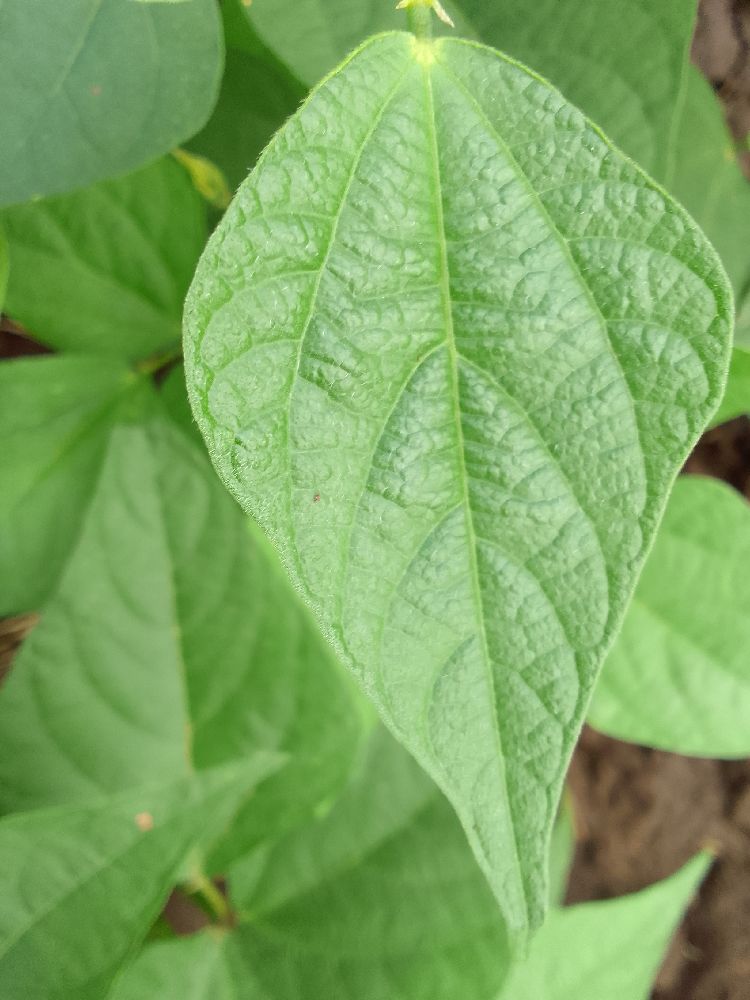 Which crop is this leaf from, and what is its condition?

common bean, healthy
